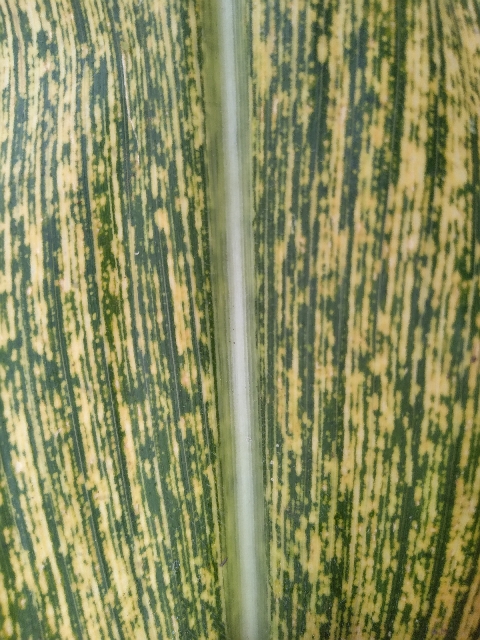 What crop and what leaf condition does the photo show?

maize, maize streak virus
